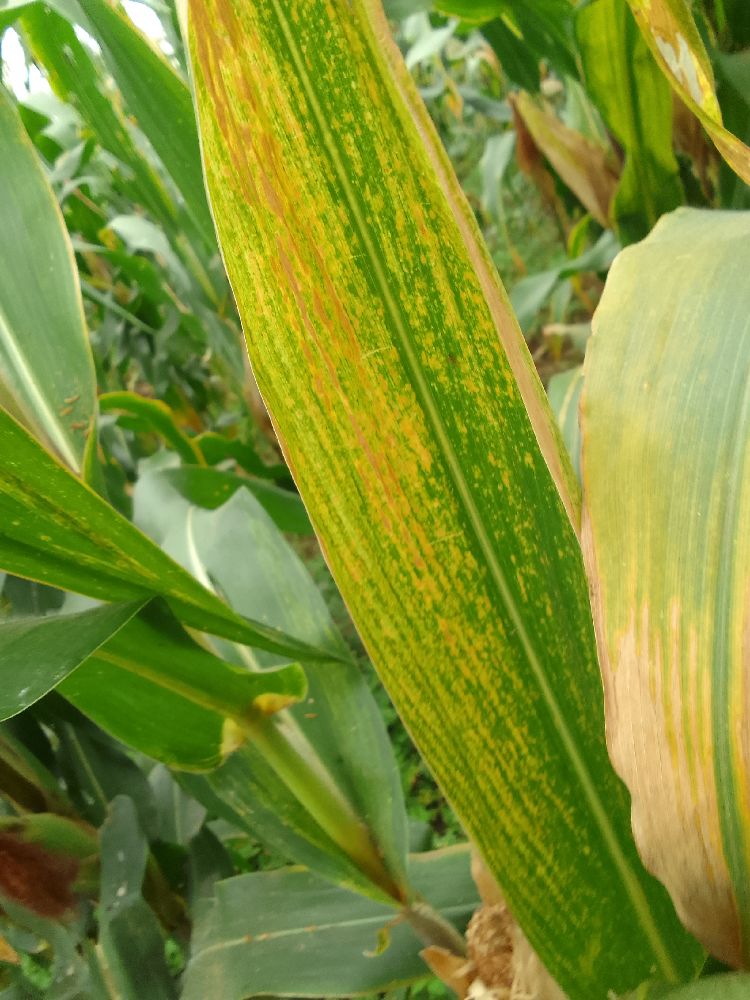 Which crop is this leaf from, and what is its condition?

maize, maize lethal necrosis
